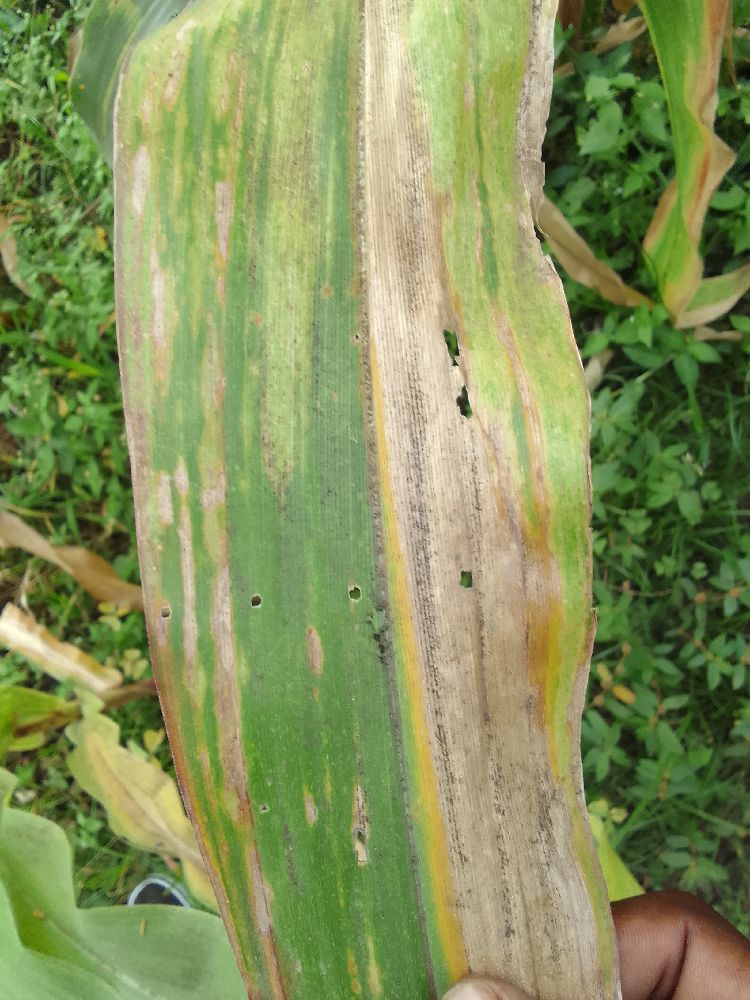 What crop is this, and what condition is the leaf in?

maize, maize lethal necrosis
